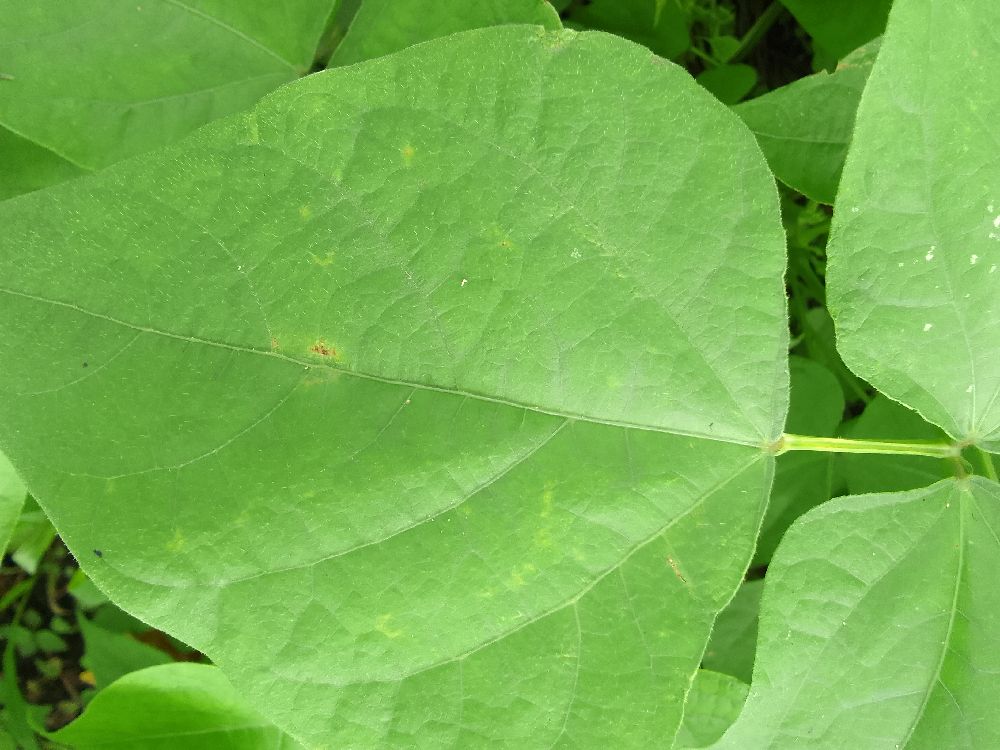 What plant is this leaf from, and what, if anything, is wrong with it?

common bean, healthy
